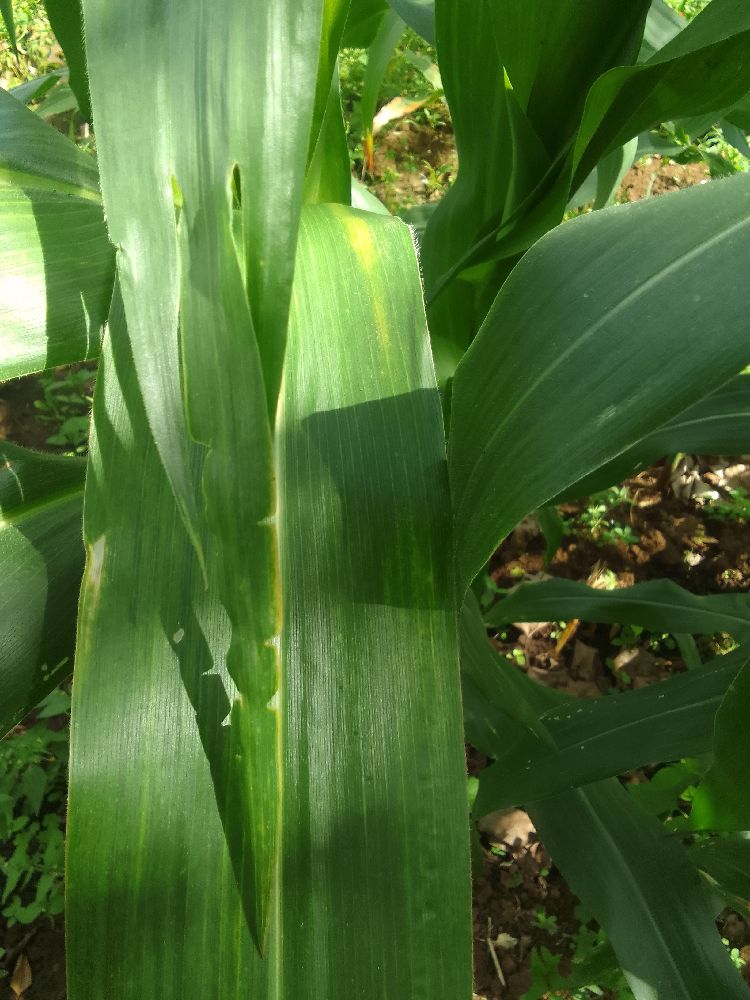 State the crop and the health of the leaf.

maize, maize lethal necrosis
